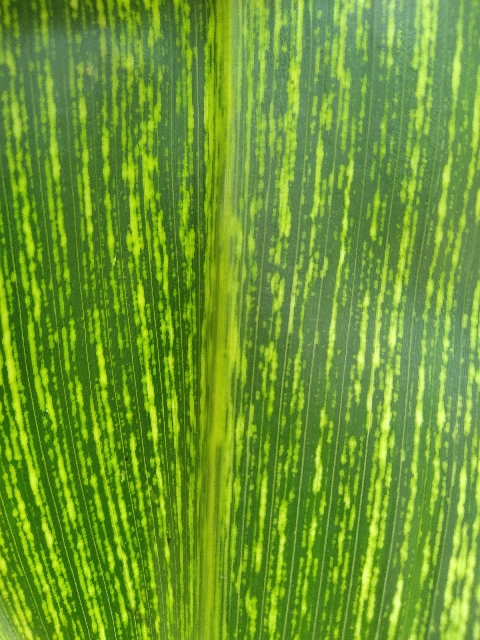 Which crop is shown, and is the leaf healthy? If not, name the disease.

maize, maize streak virus
